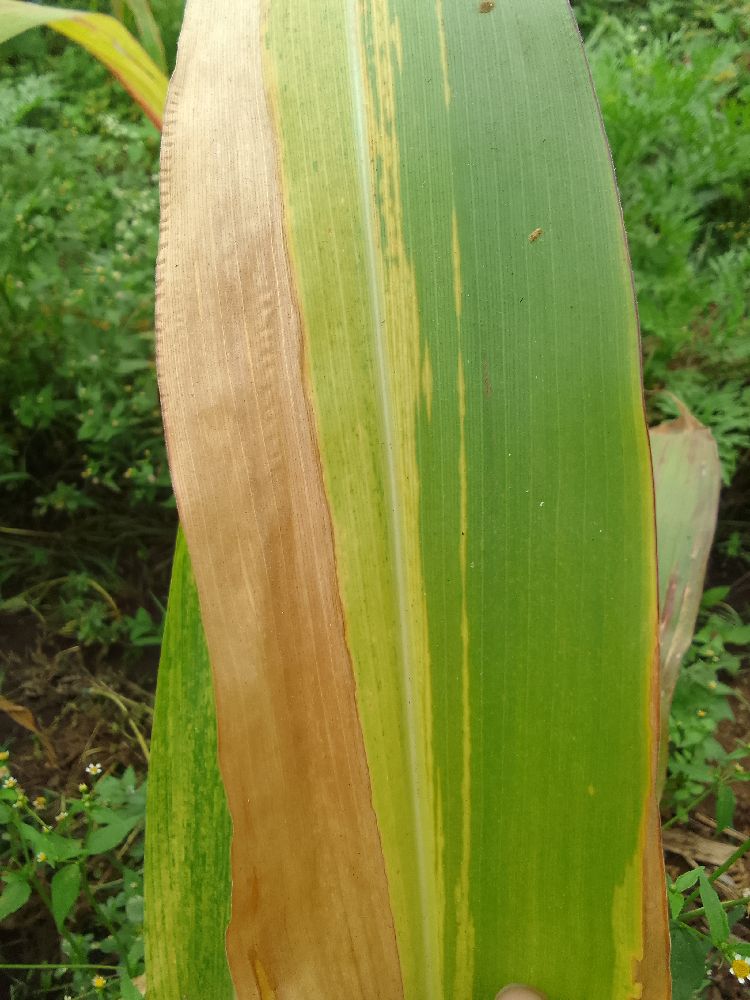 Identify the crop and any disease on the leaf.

maize, maize lethal necrosis
